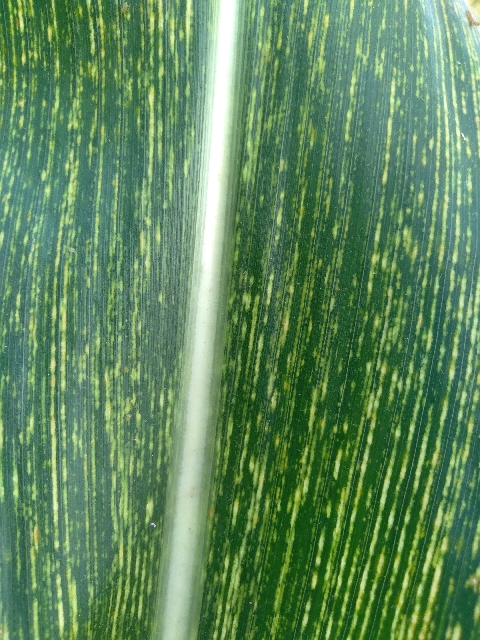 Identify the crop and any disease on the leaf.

maize, maize streak virus
